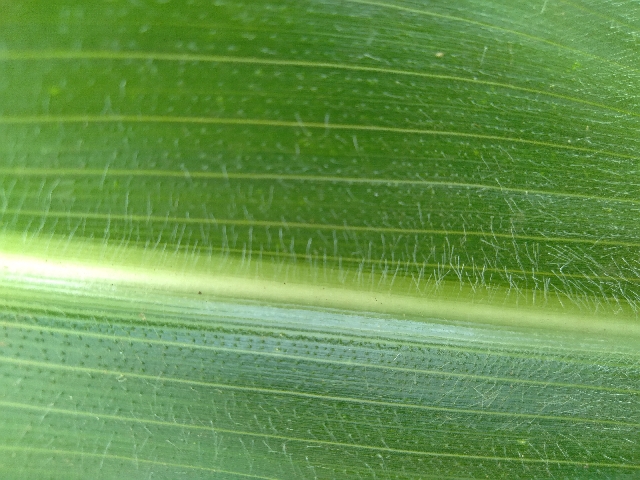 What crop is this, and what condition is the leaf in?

maize, healthy
